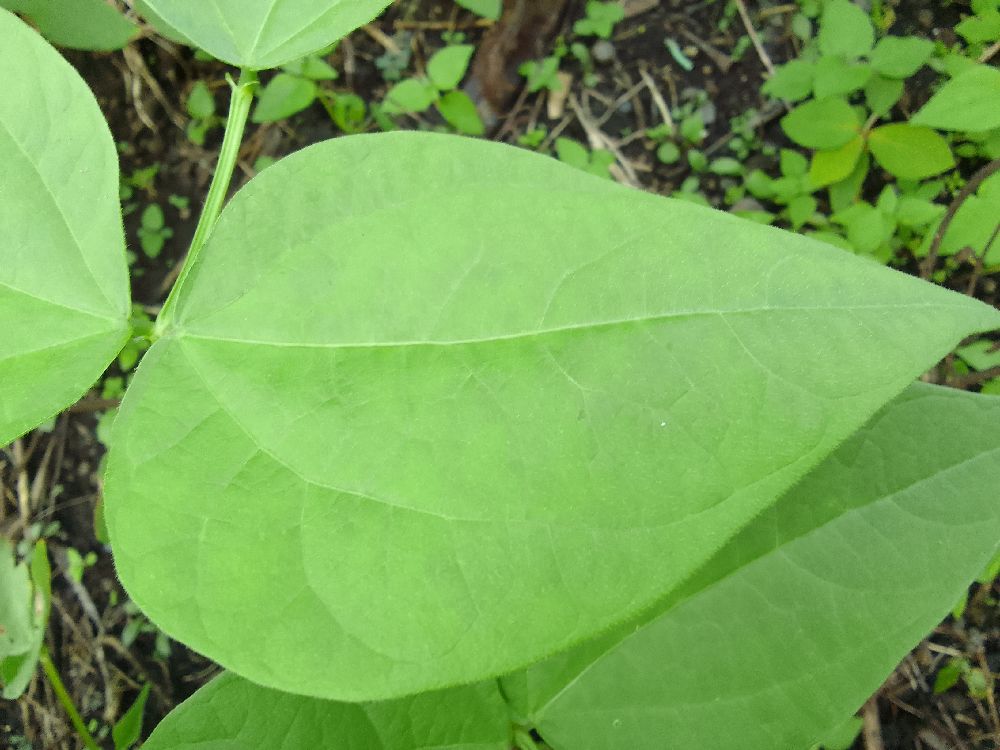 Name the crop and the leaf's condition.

common bean, healthy
